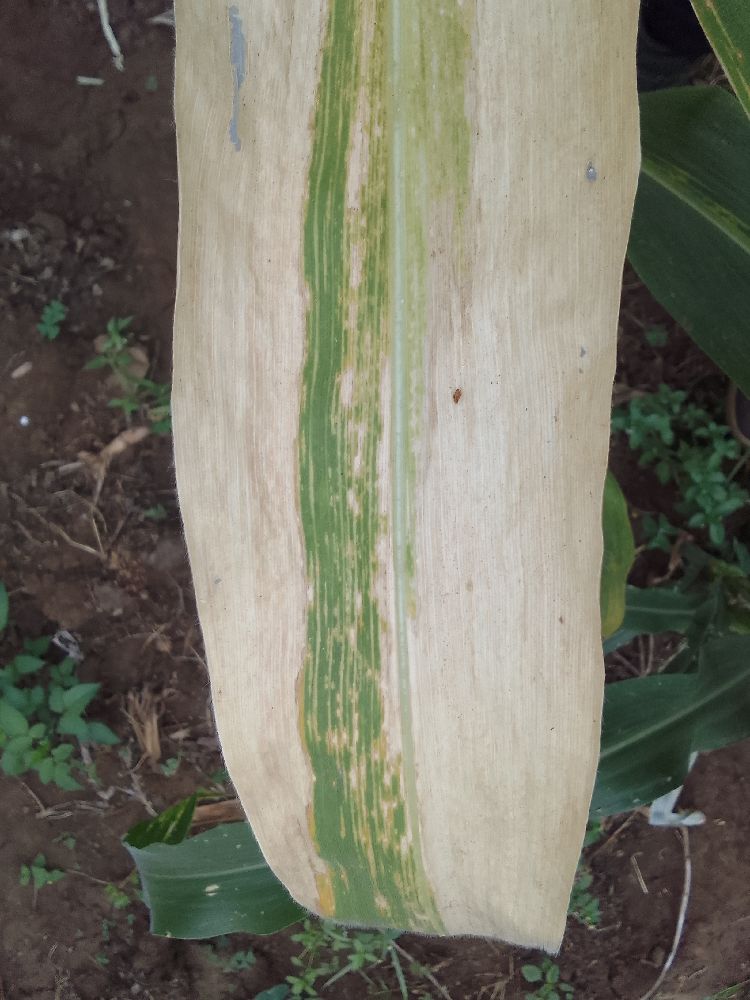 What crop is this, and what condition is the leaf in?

maize, maize lethal necrosis
